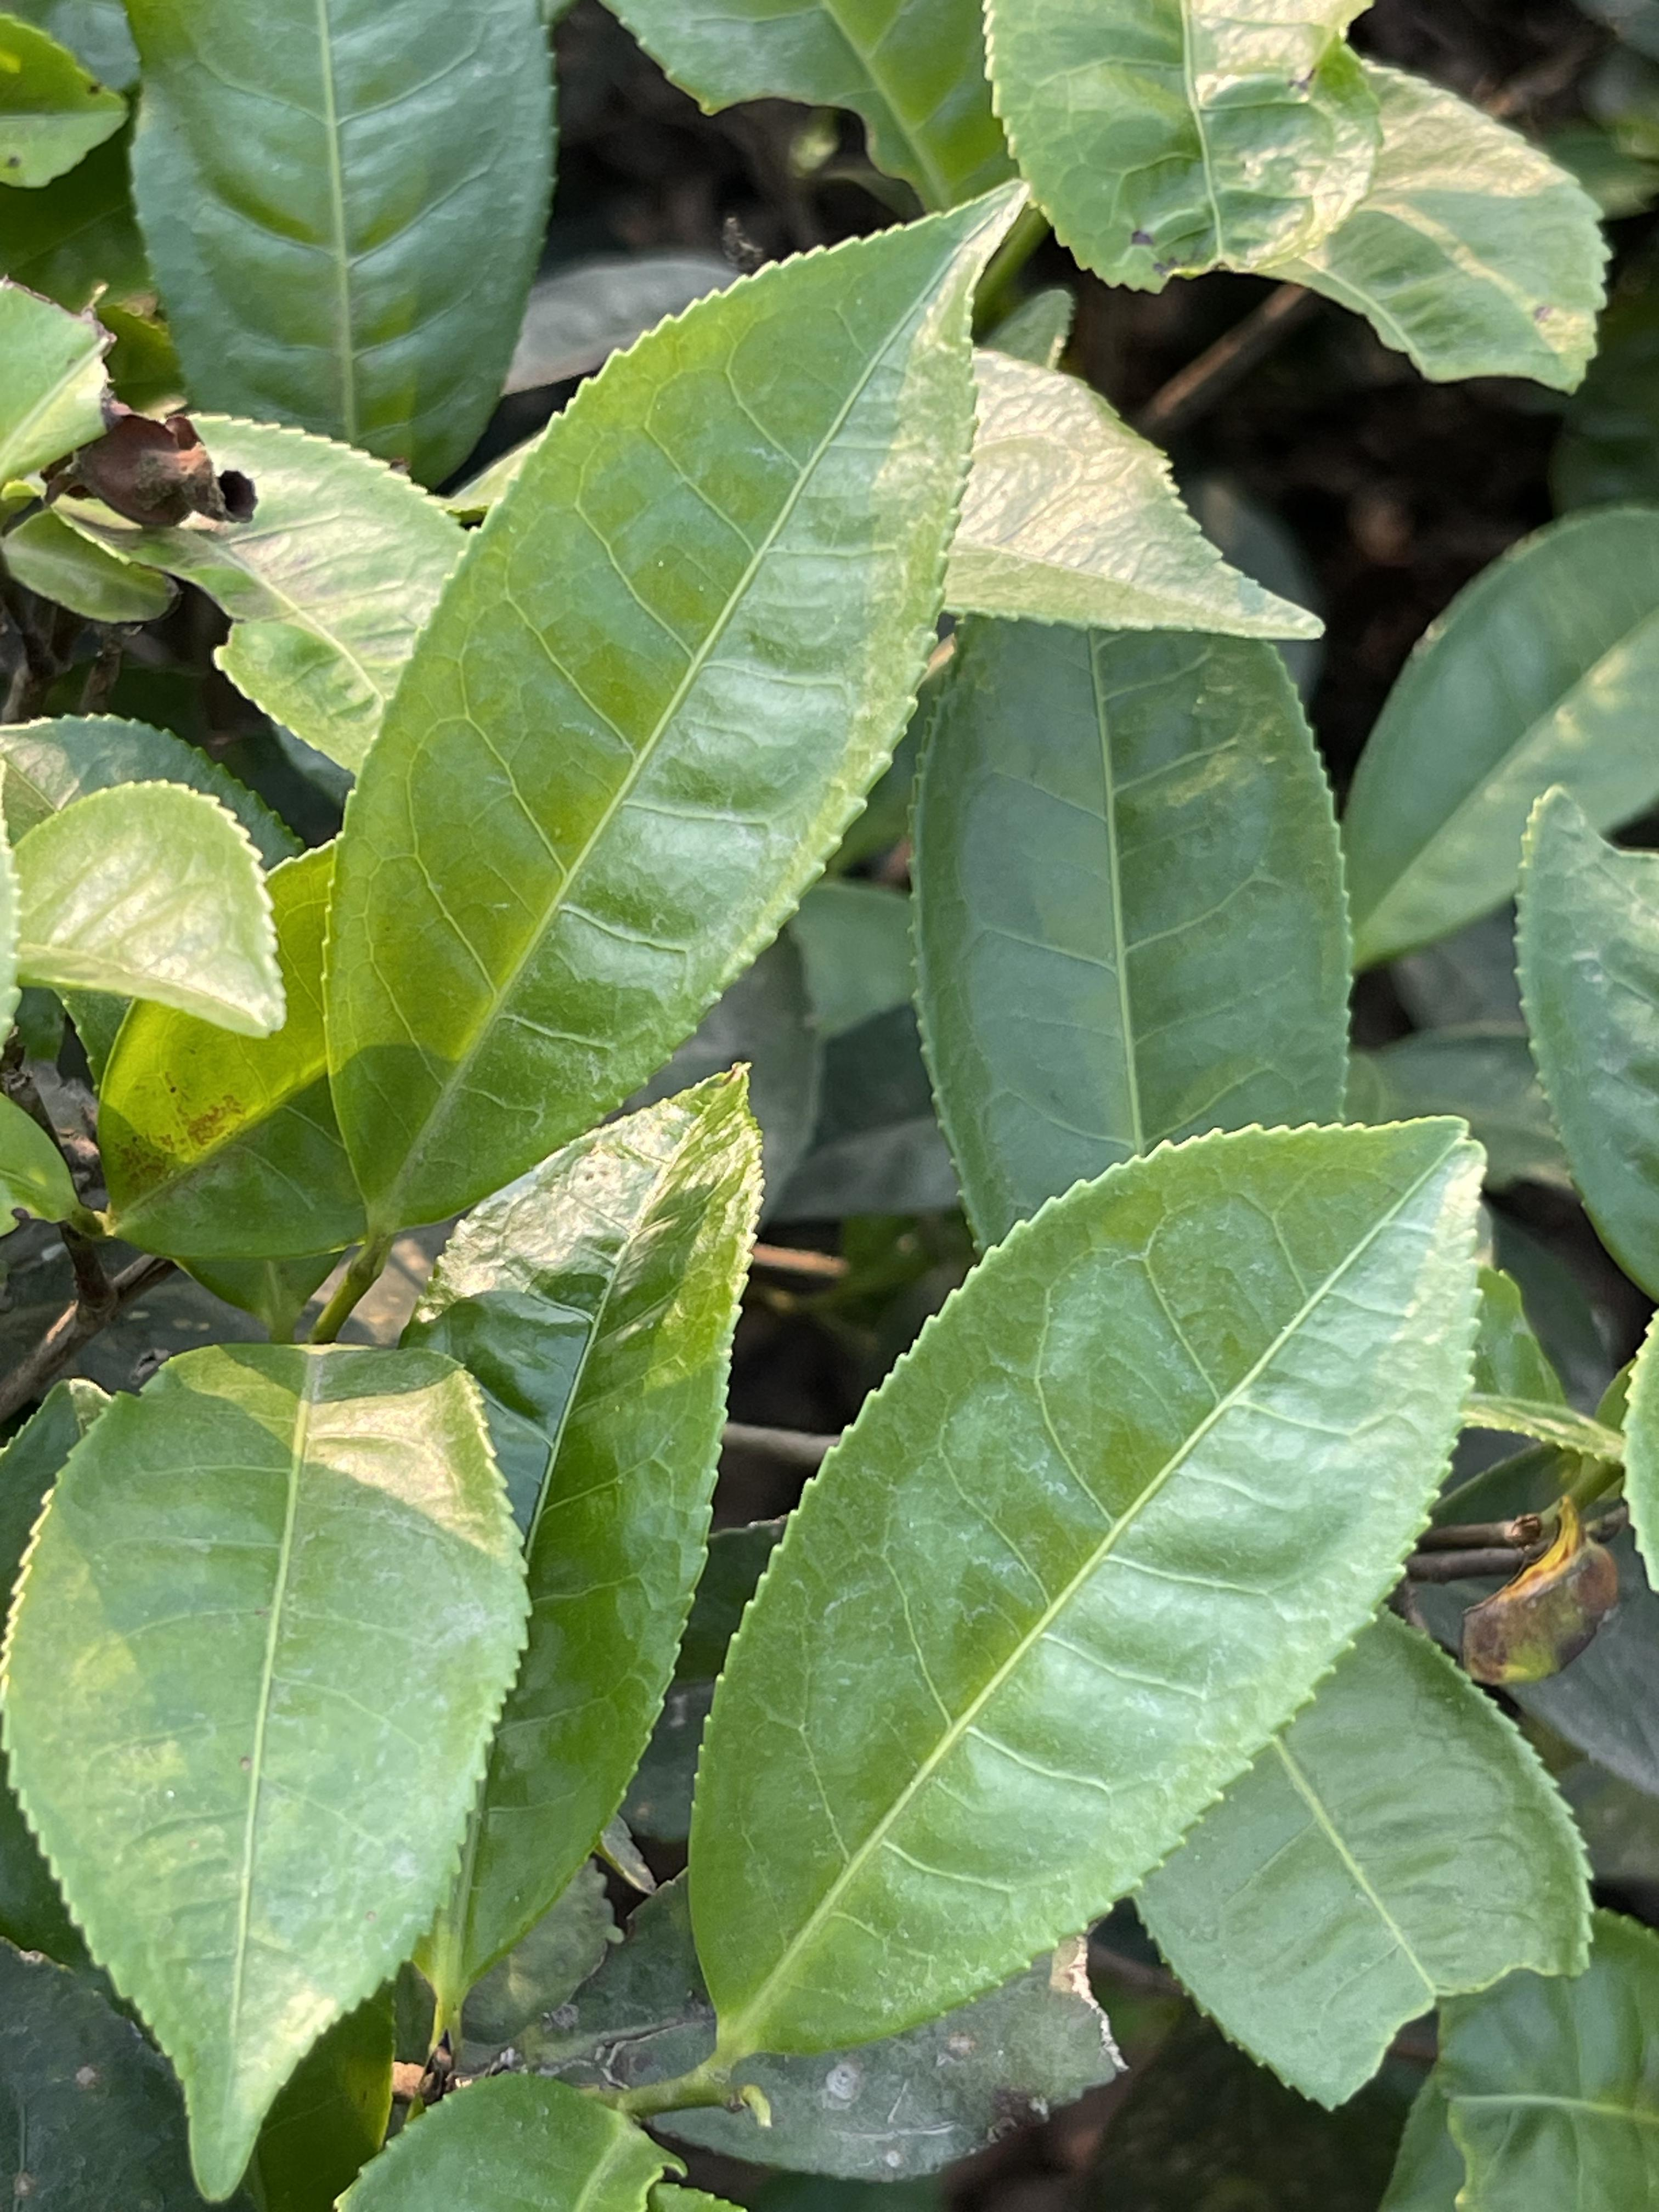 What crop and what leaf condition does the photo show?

tea, healthy leaf
